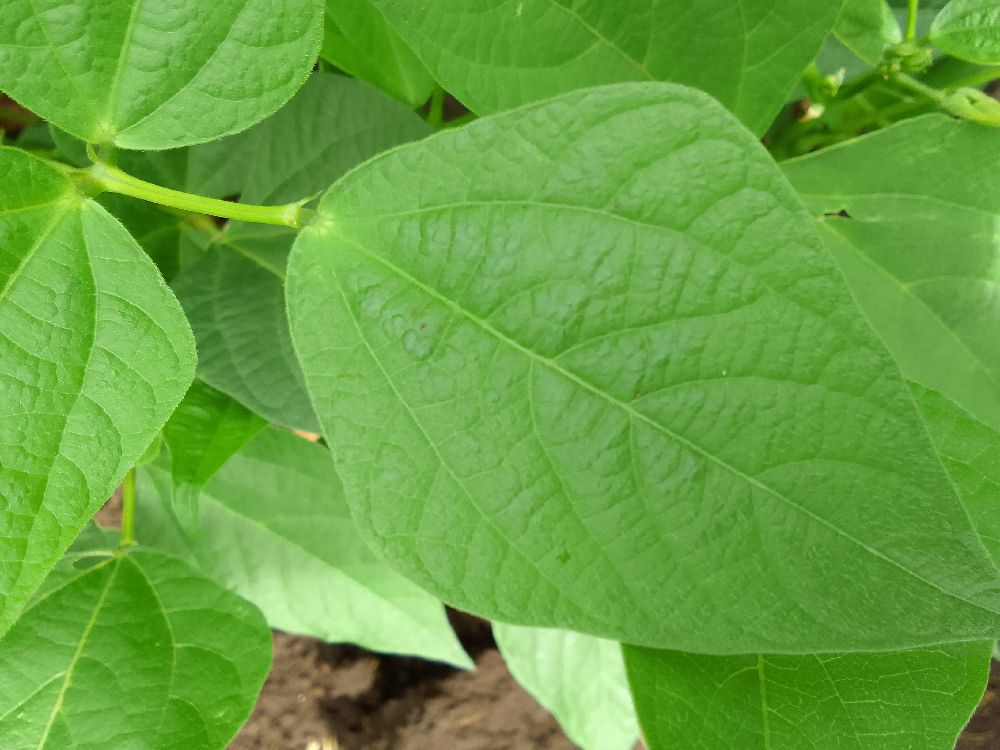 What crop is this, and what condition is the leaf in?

common bean, healthy
